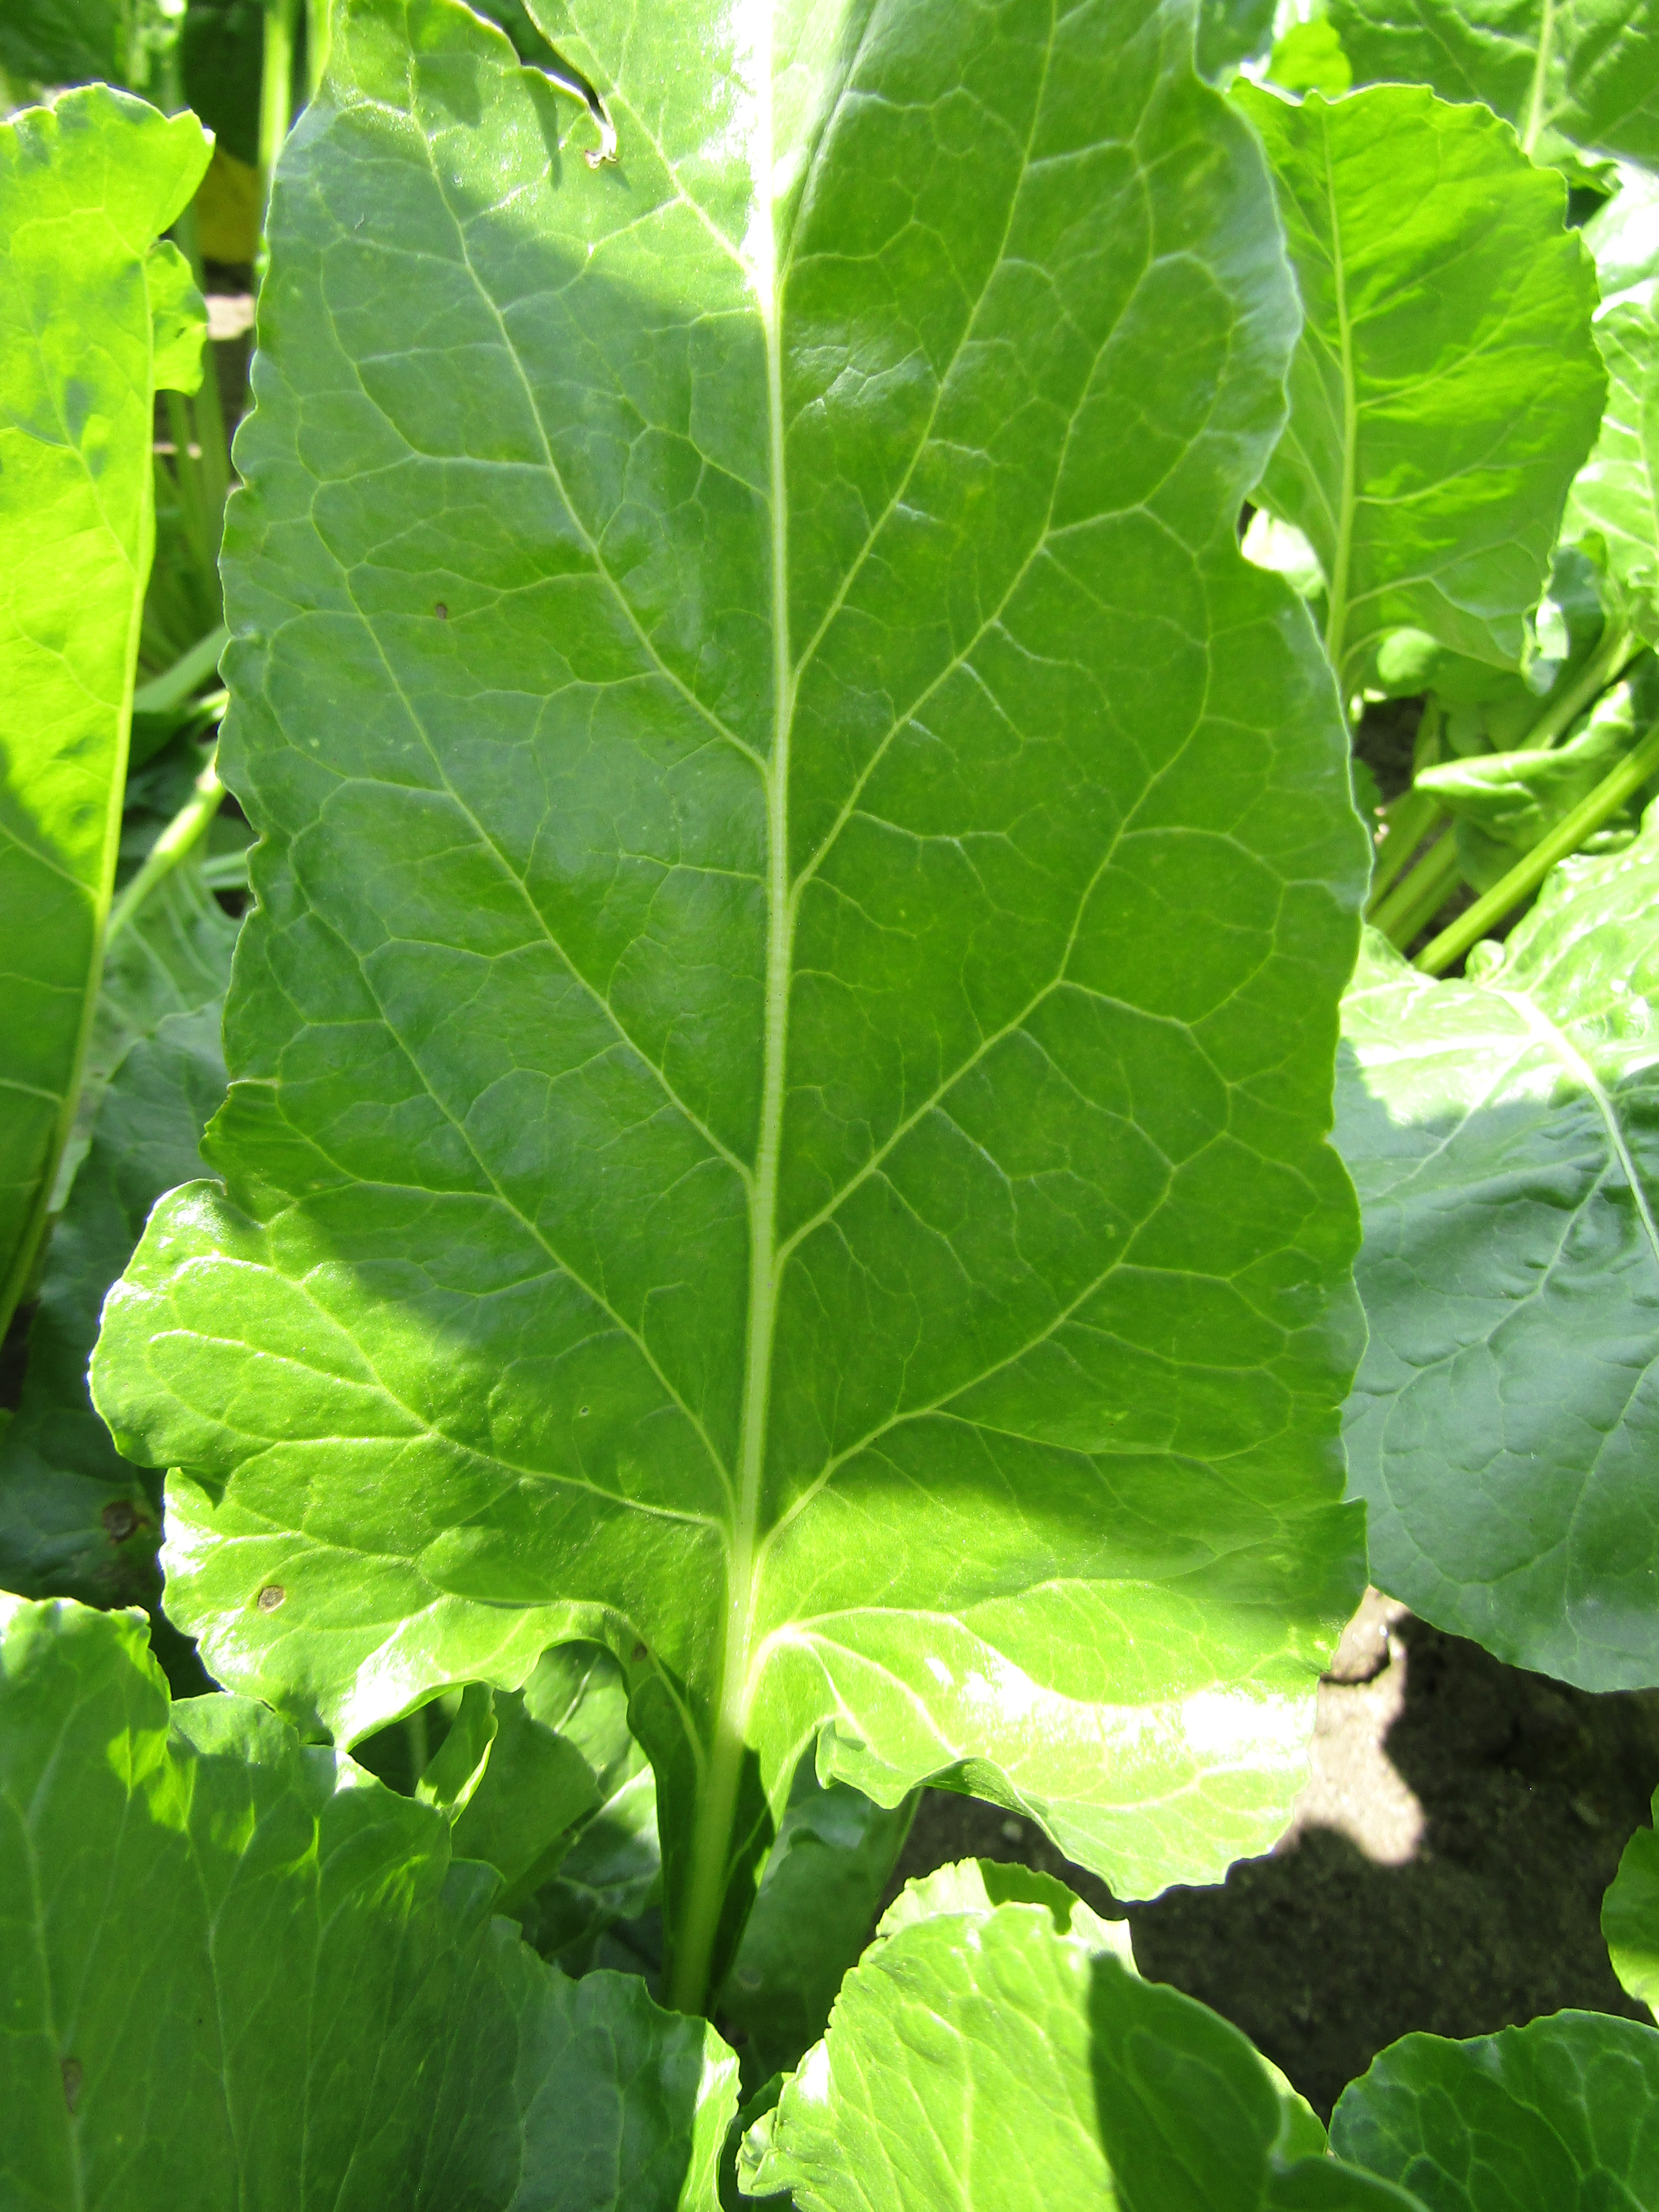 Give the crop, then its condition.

beet, cercospora
